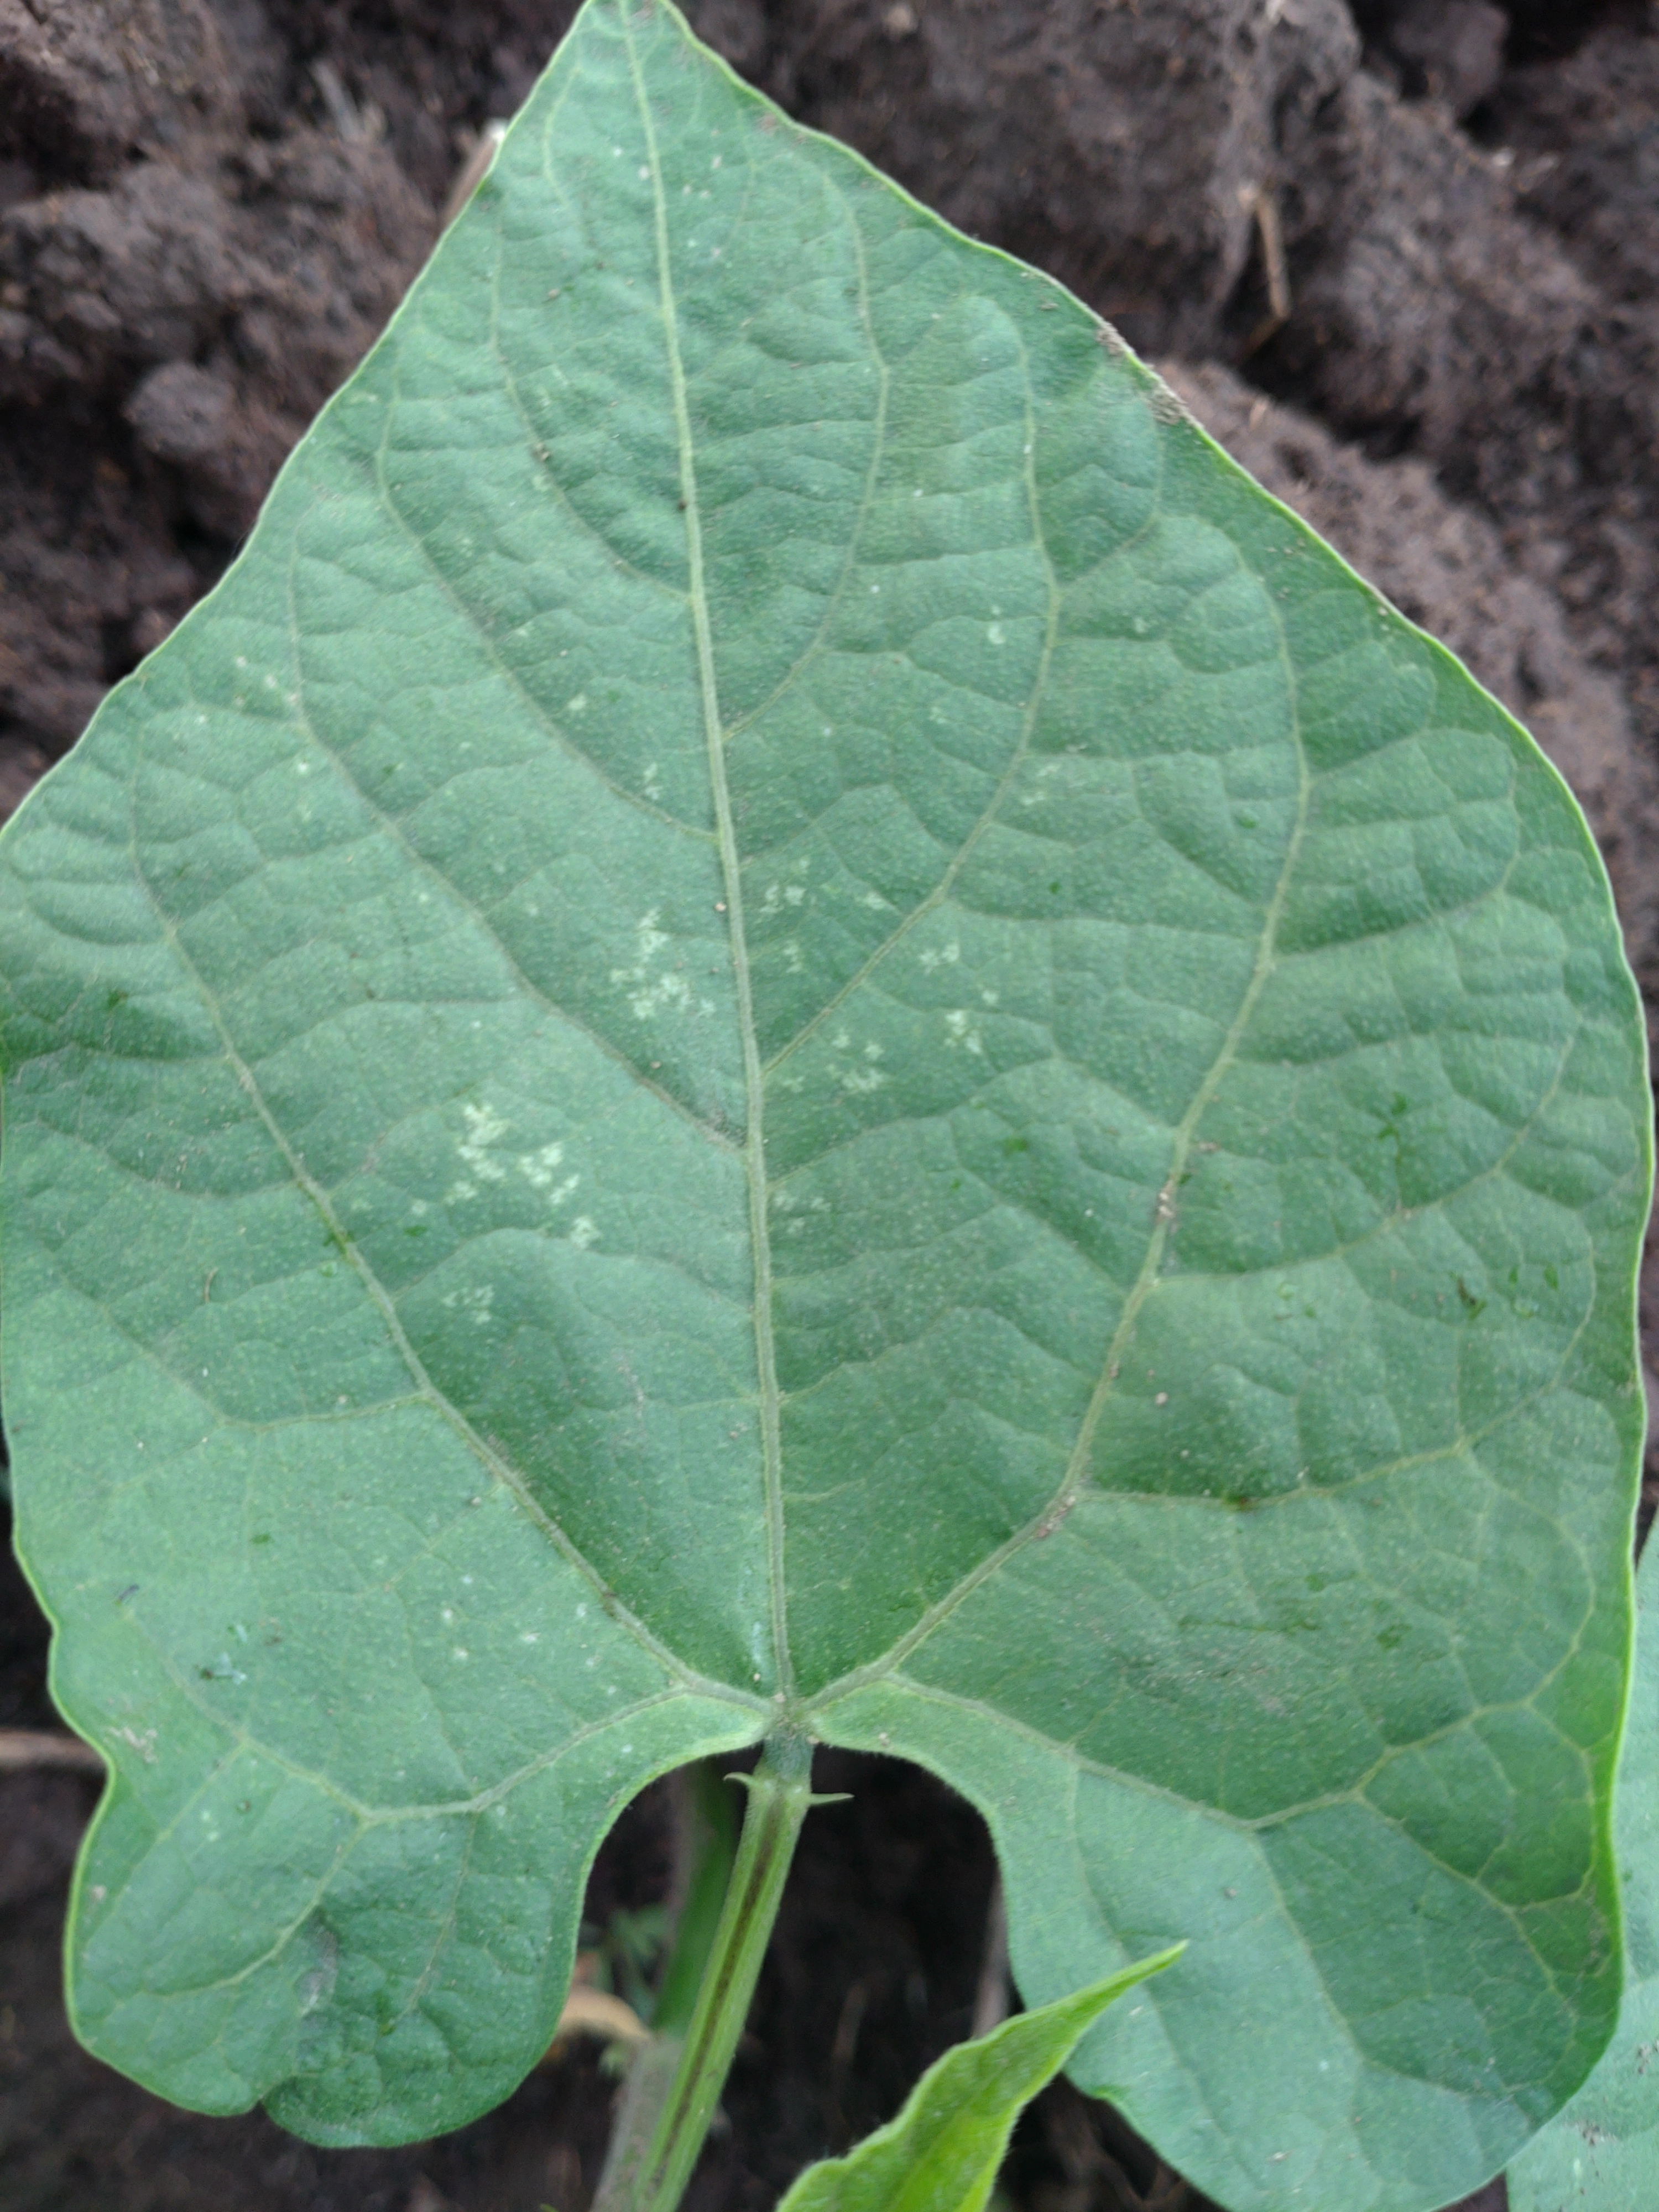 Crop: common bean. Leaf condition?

healthy
